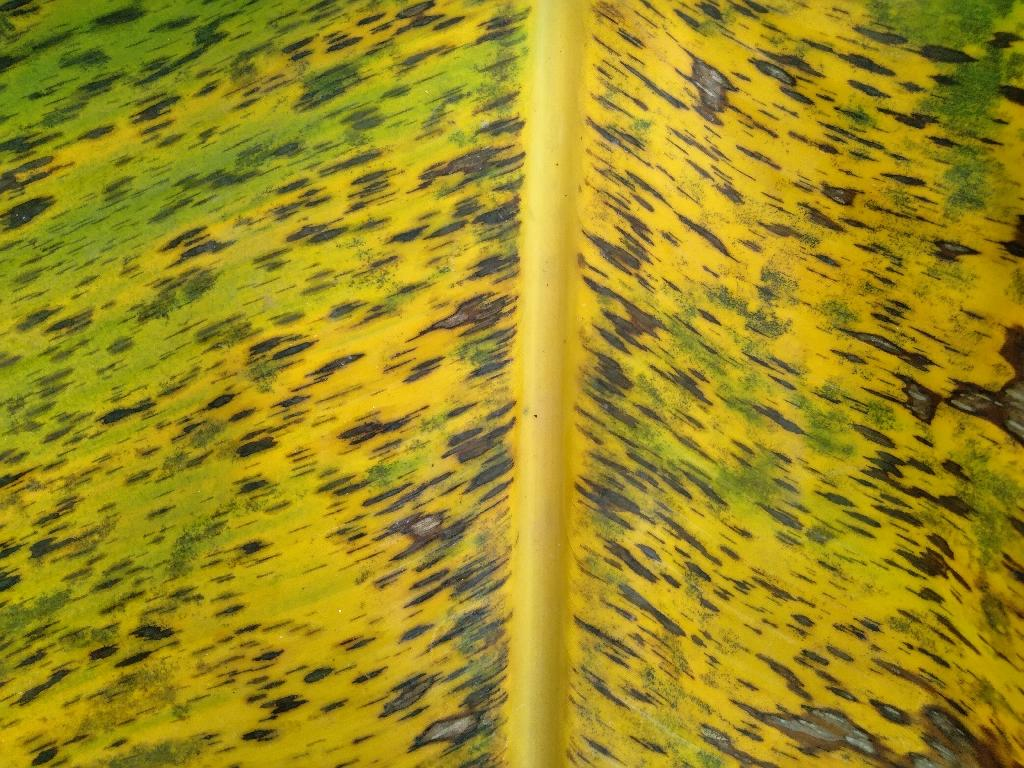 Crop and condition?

banana, black sigatoka
